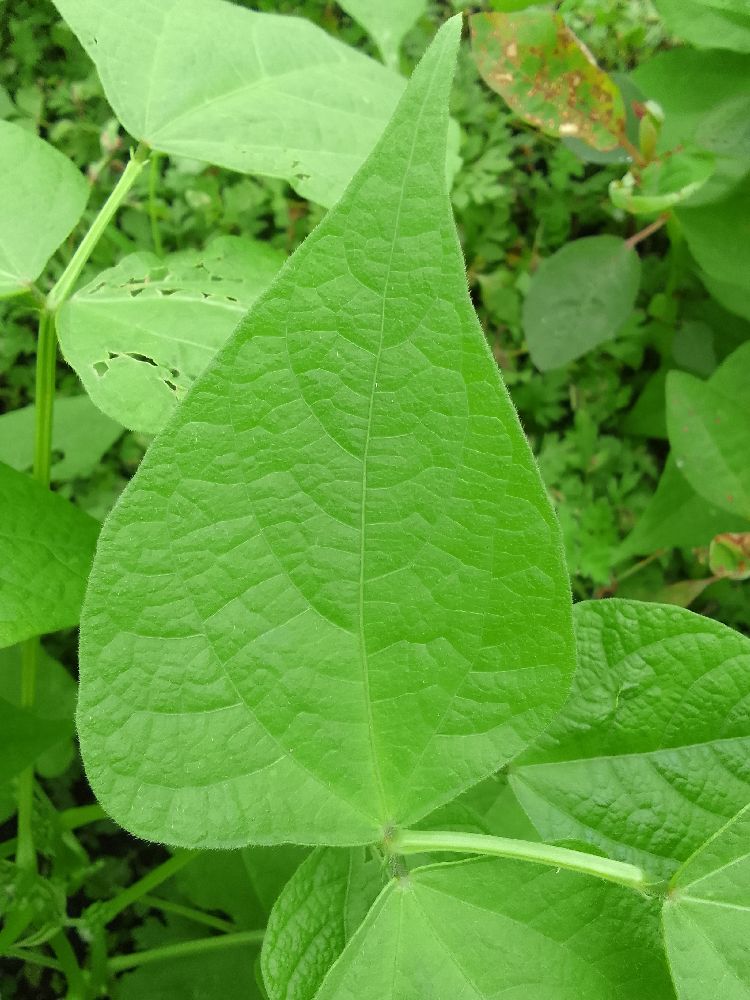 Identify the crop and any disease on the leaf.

common bean, healthy
